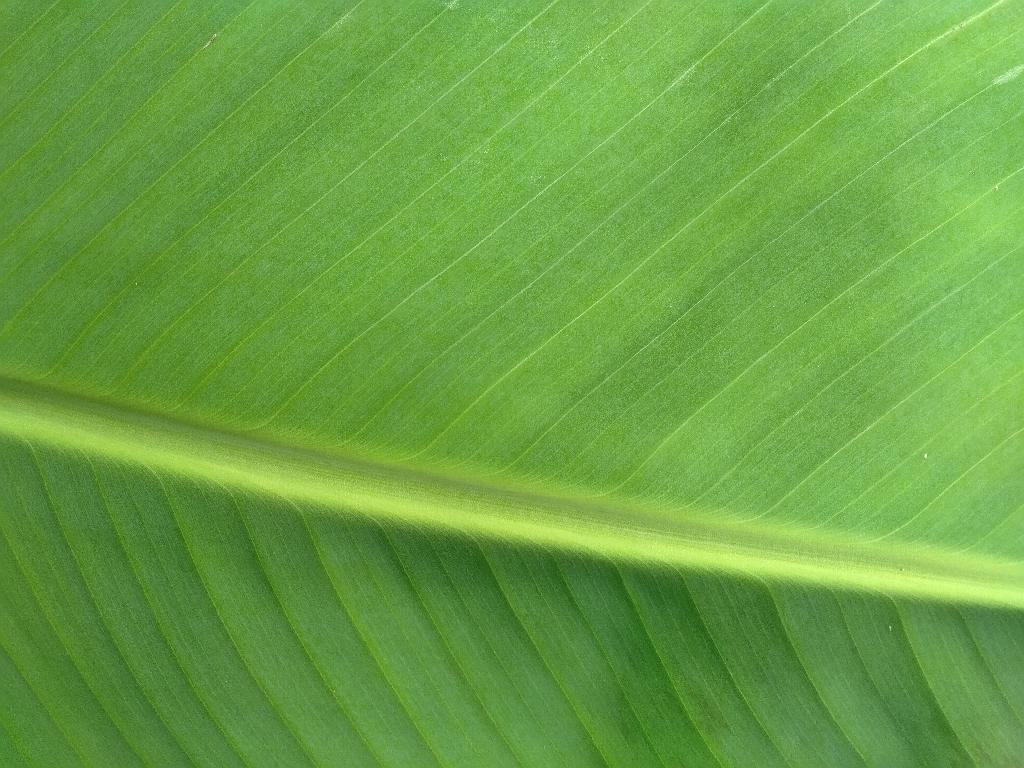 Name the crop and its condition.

banana, healthy
